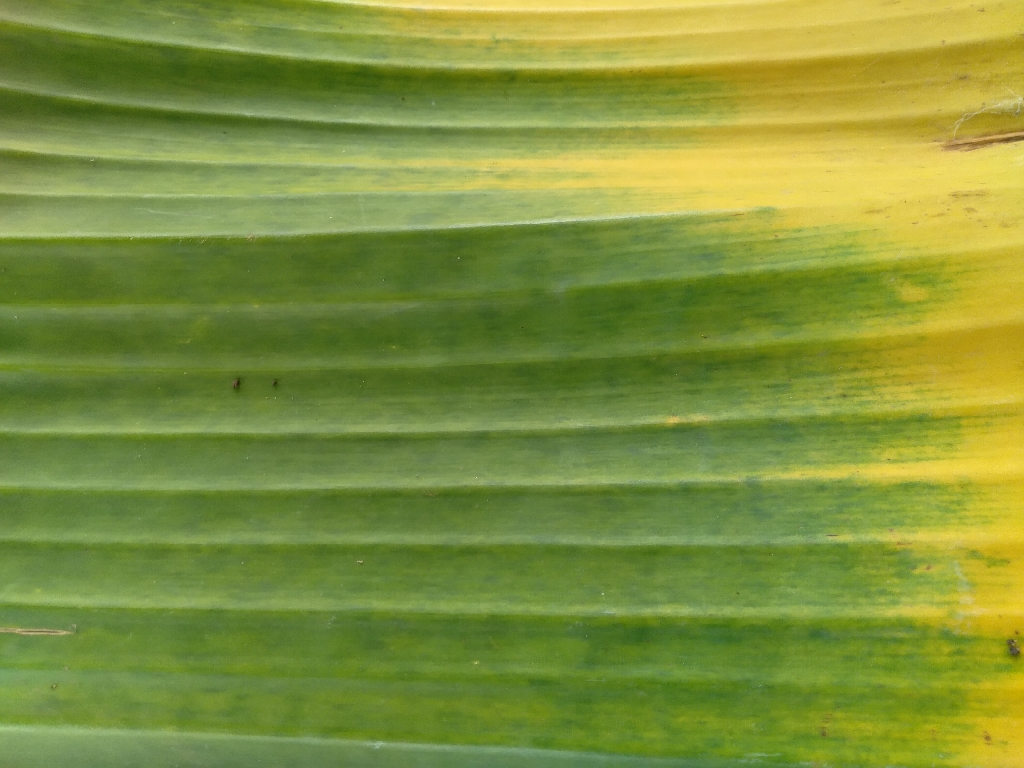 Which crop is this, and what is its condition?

banana, fusarium wilt race 1
